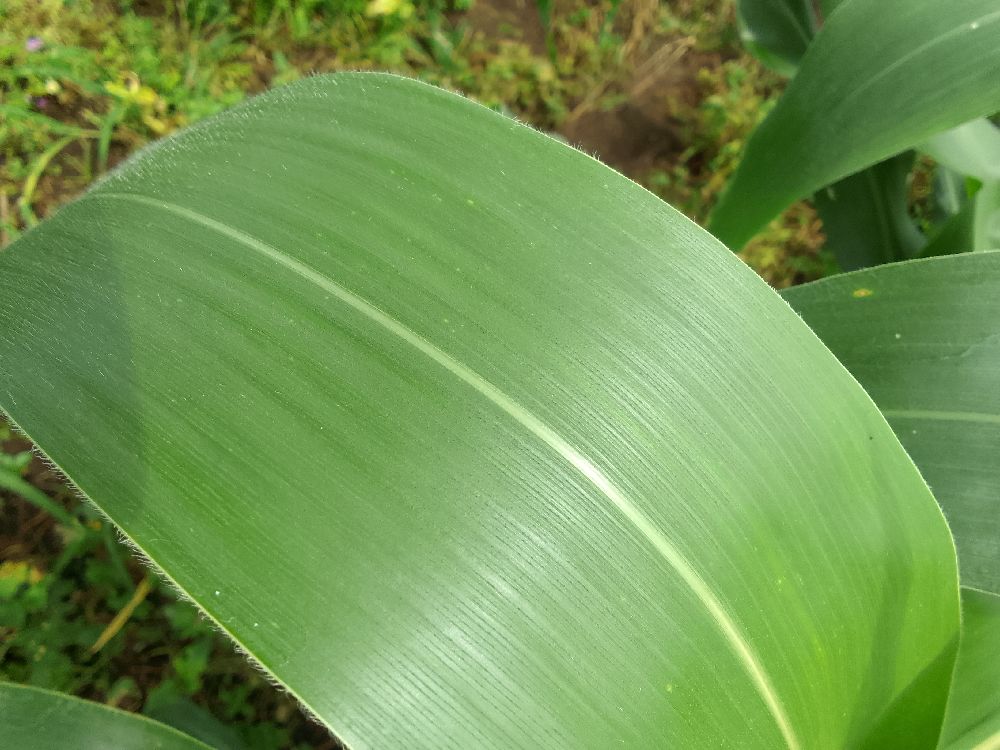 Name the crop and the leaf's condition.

maize, healthy
